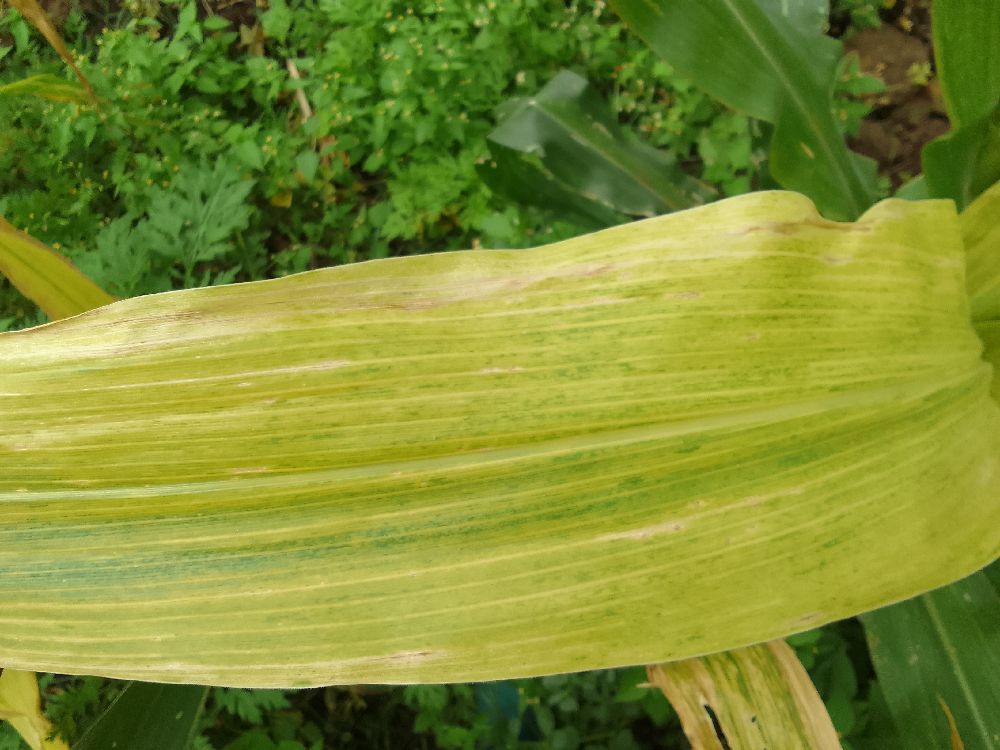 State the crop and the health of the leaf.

maize, maize lethal necrosis
